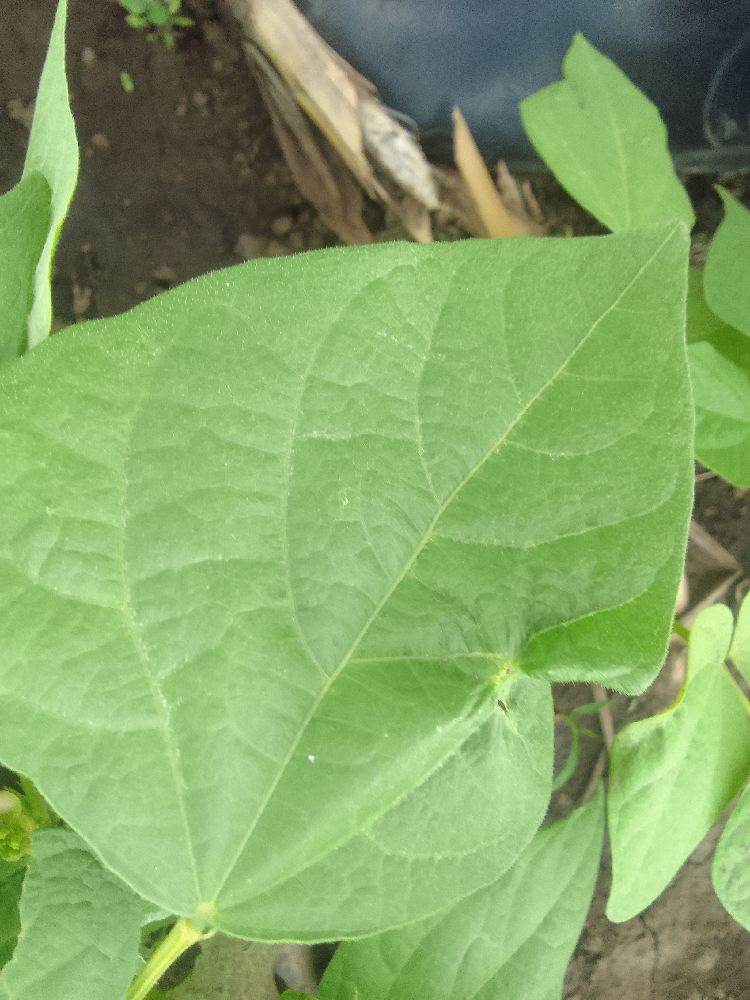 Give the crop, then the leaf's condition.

common bean, healthy
